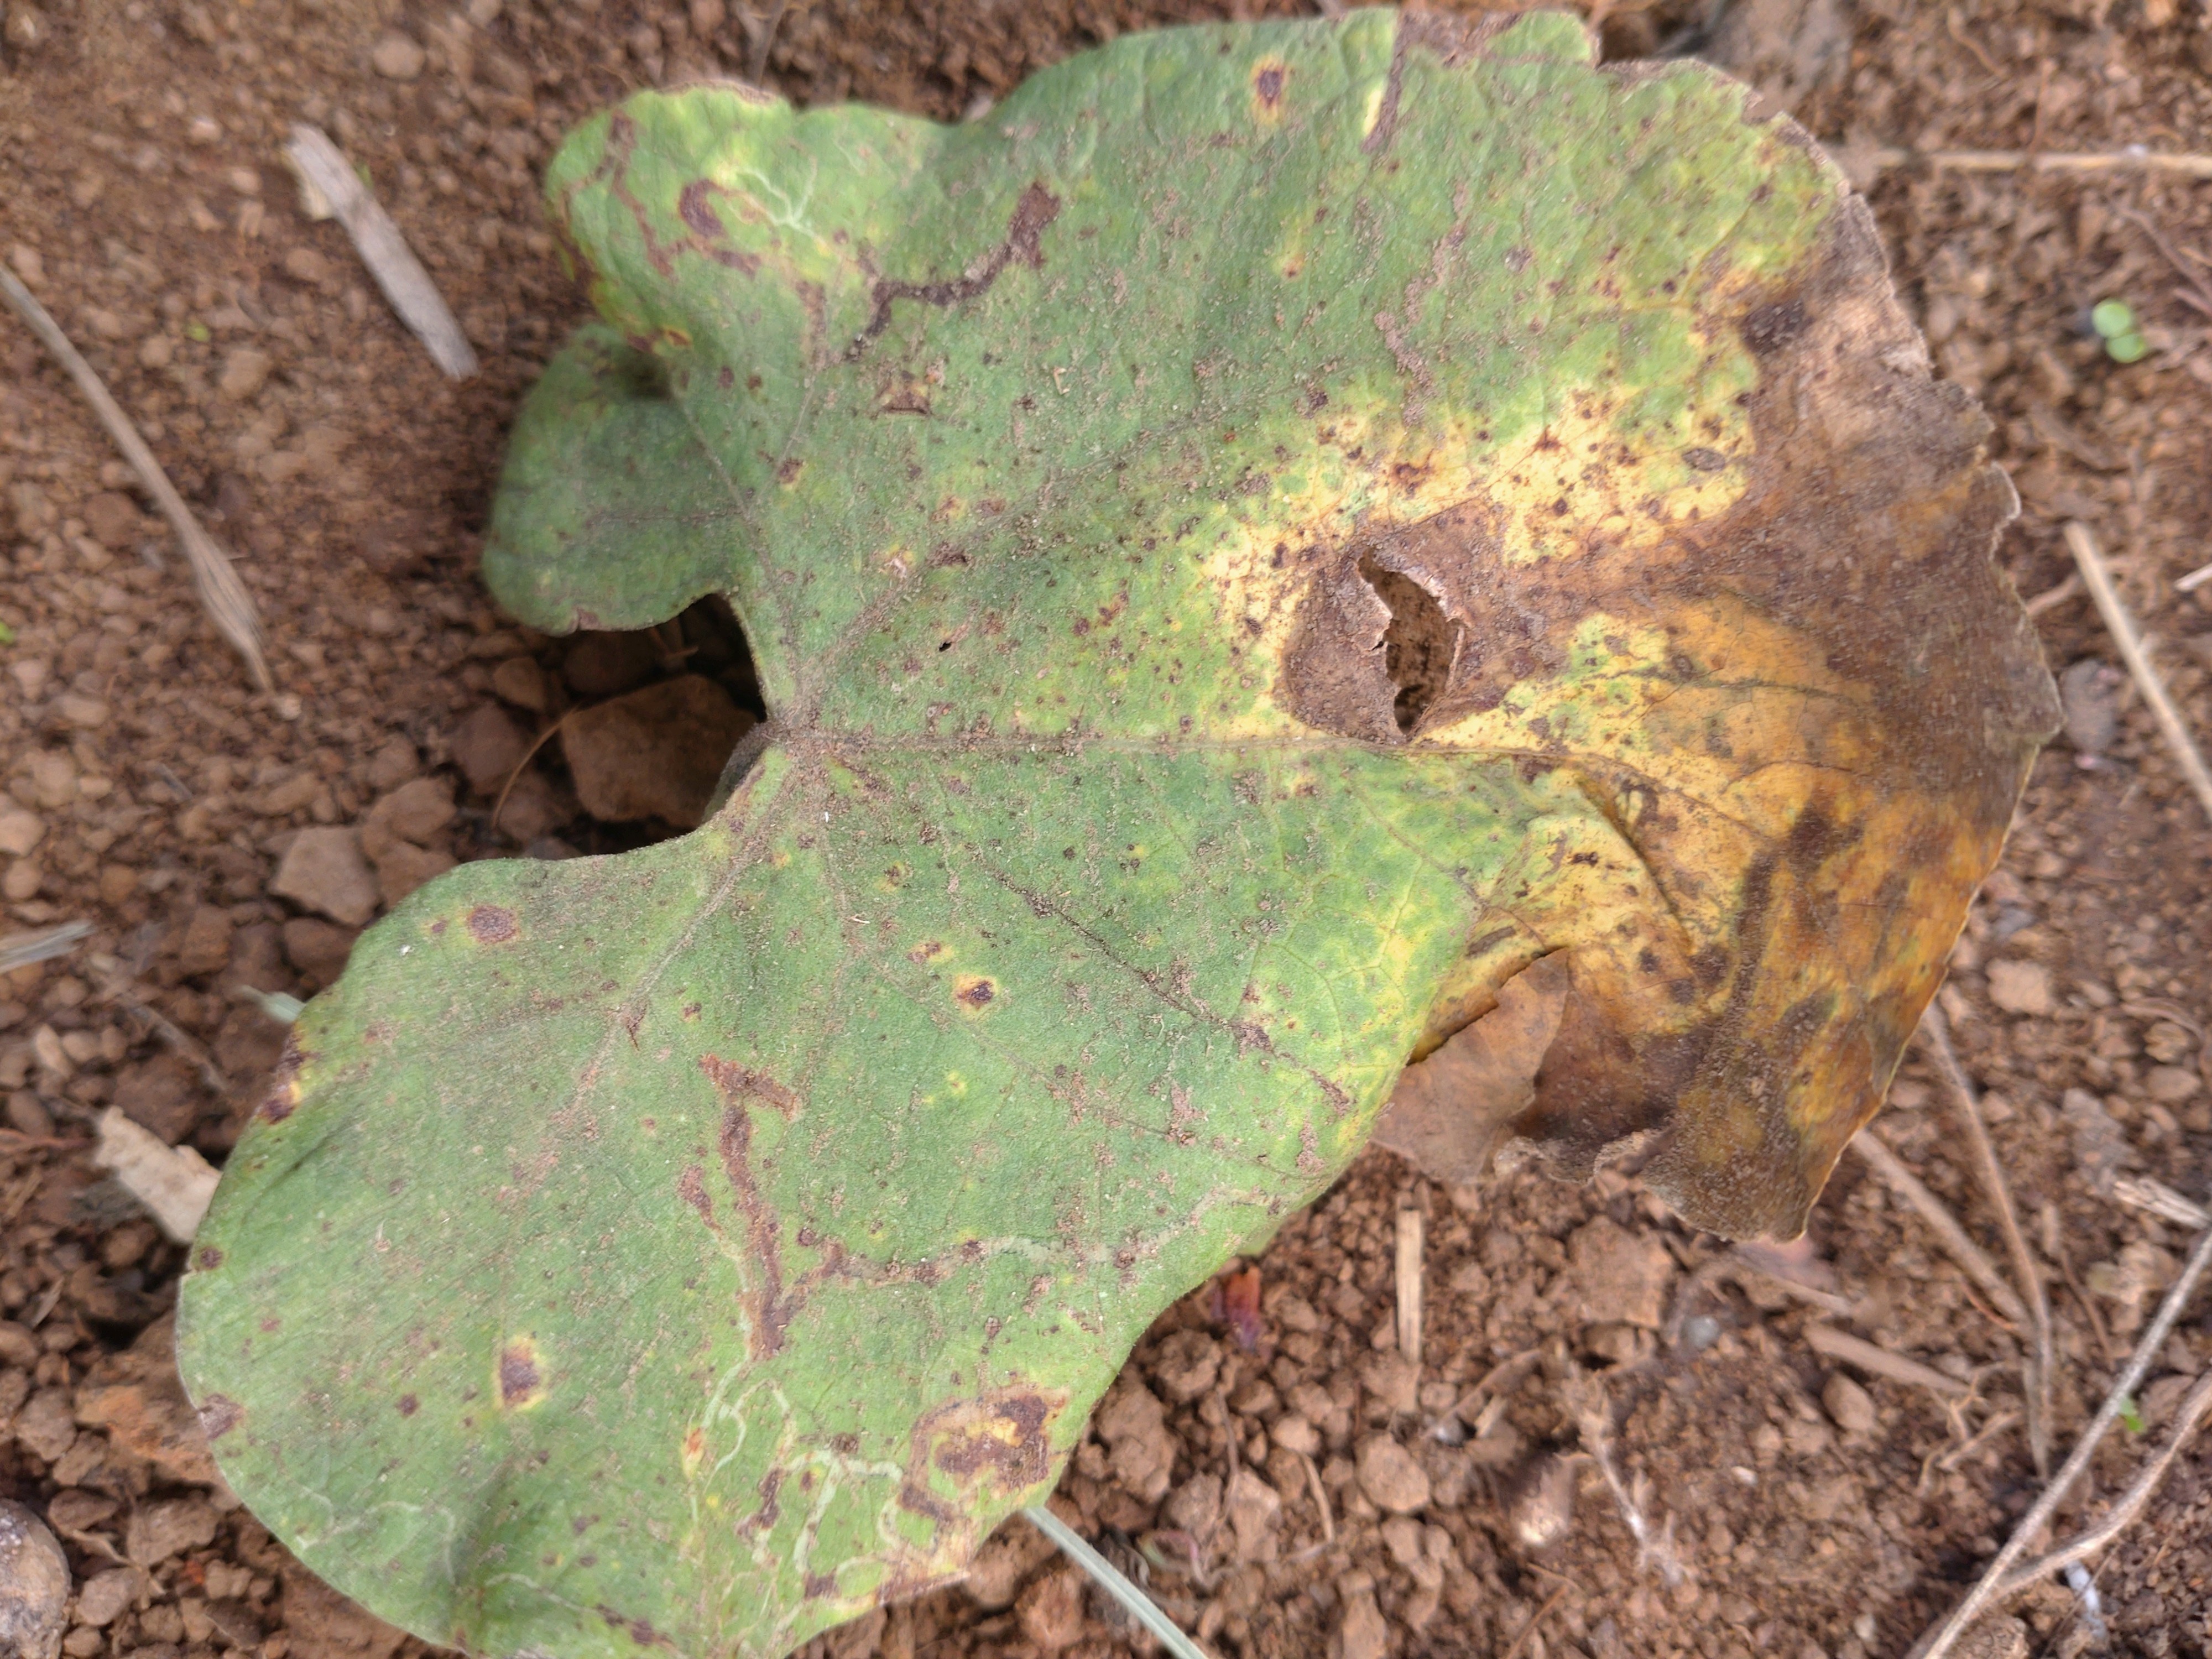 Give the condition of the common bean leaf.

rust
